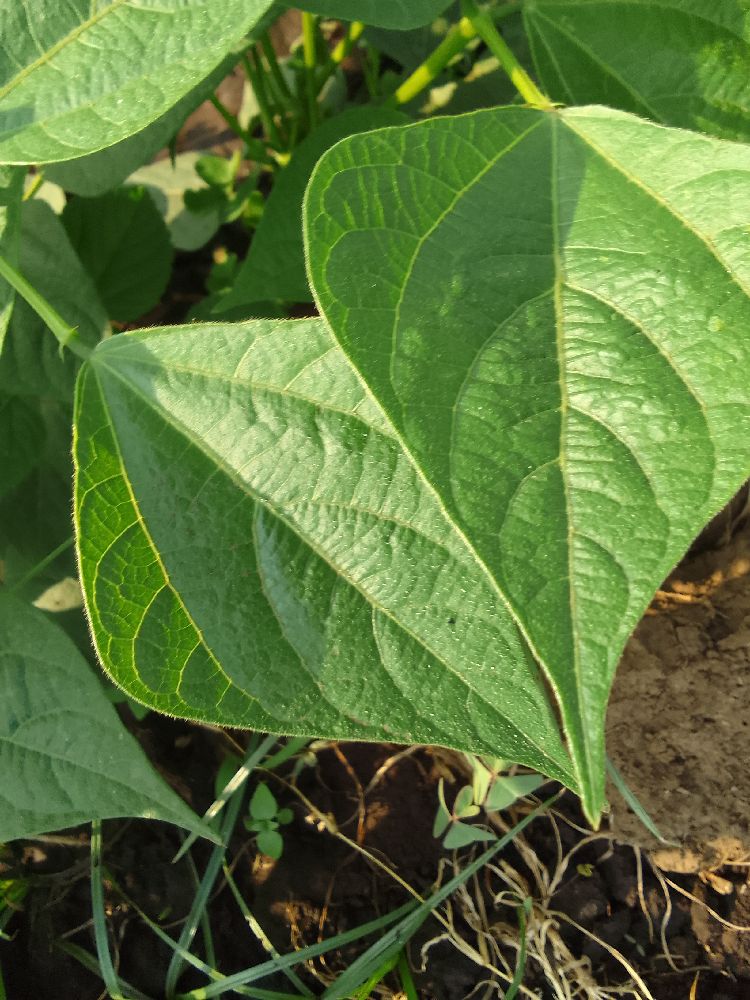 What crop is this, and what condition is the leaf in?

common bean, healthy
